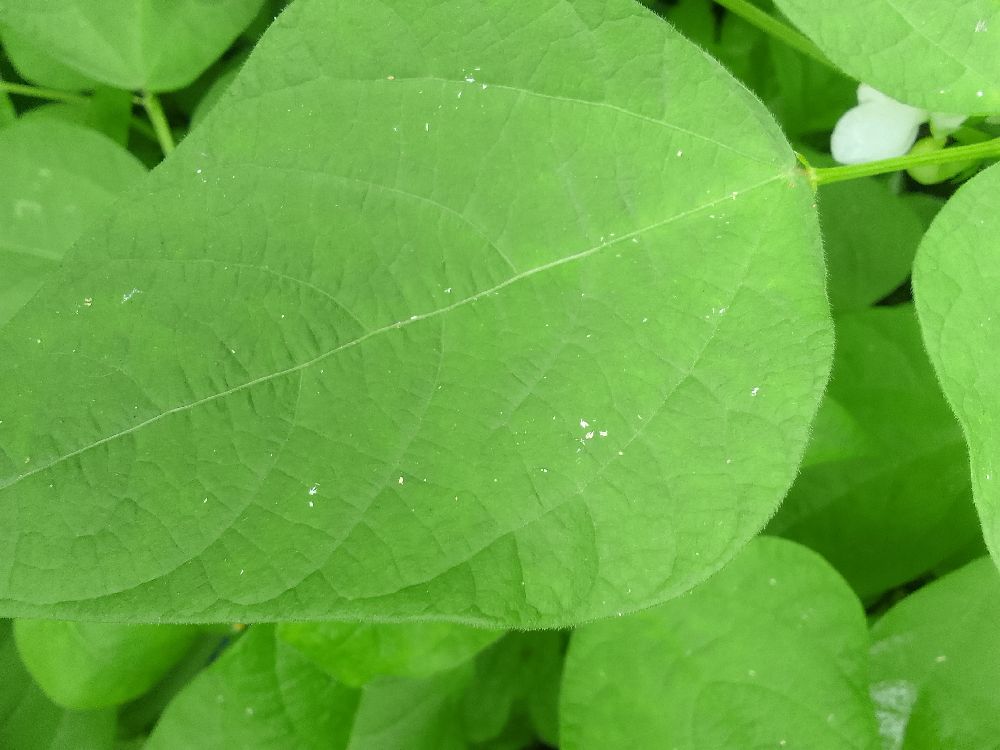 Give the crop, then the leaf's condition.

common bean, healthy
